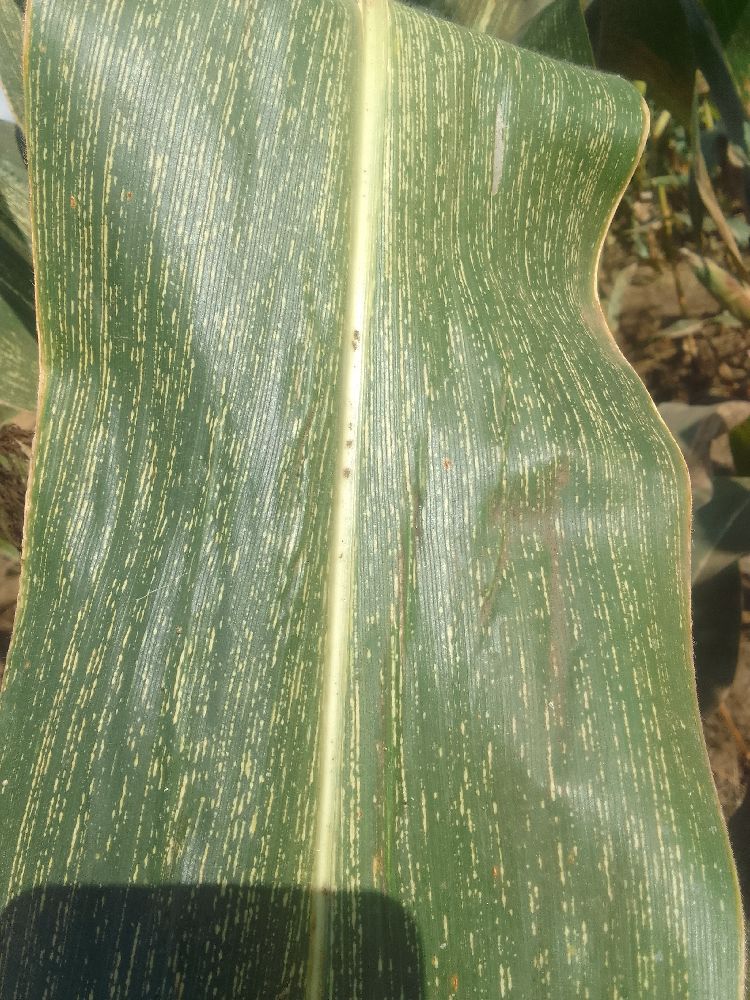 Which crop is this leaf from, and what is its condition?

maize, maize streak virus
